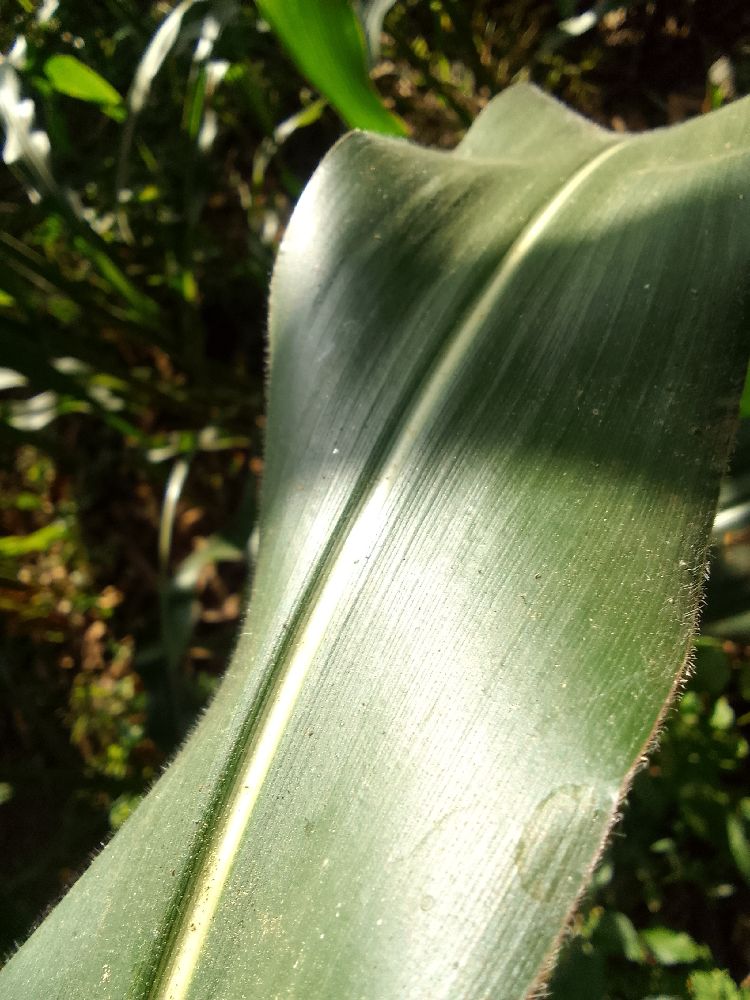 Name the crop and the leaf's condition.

maize, healthy
